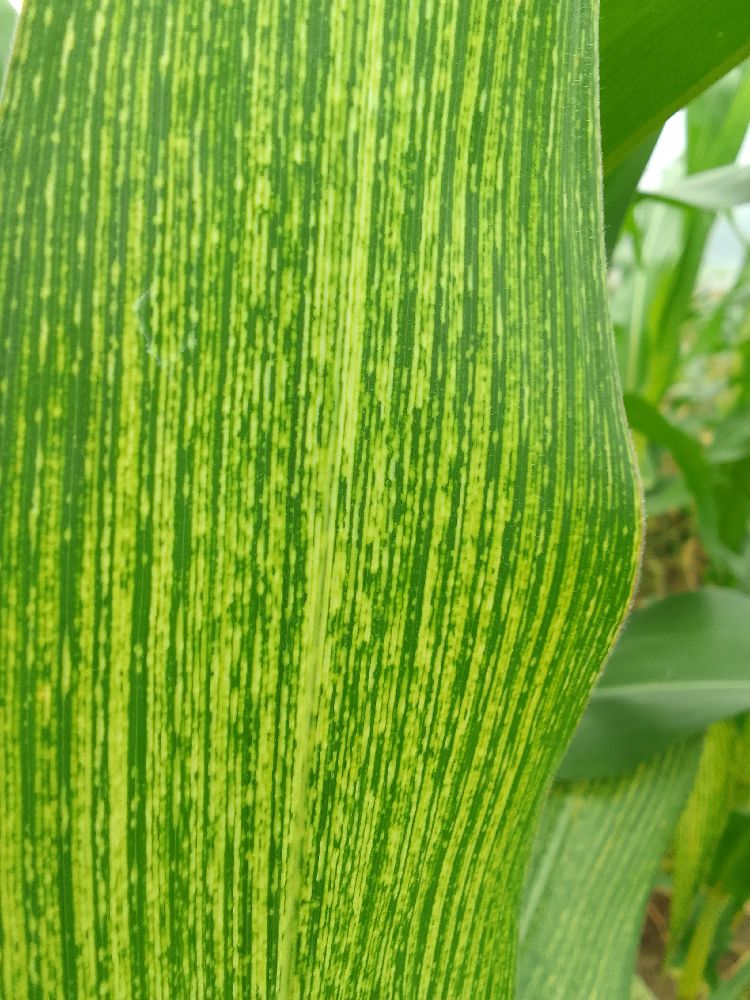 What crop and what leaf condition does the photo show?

maize, maize streak virus
